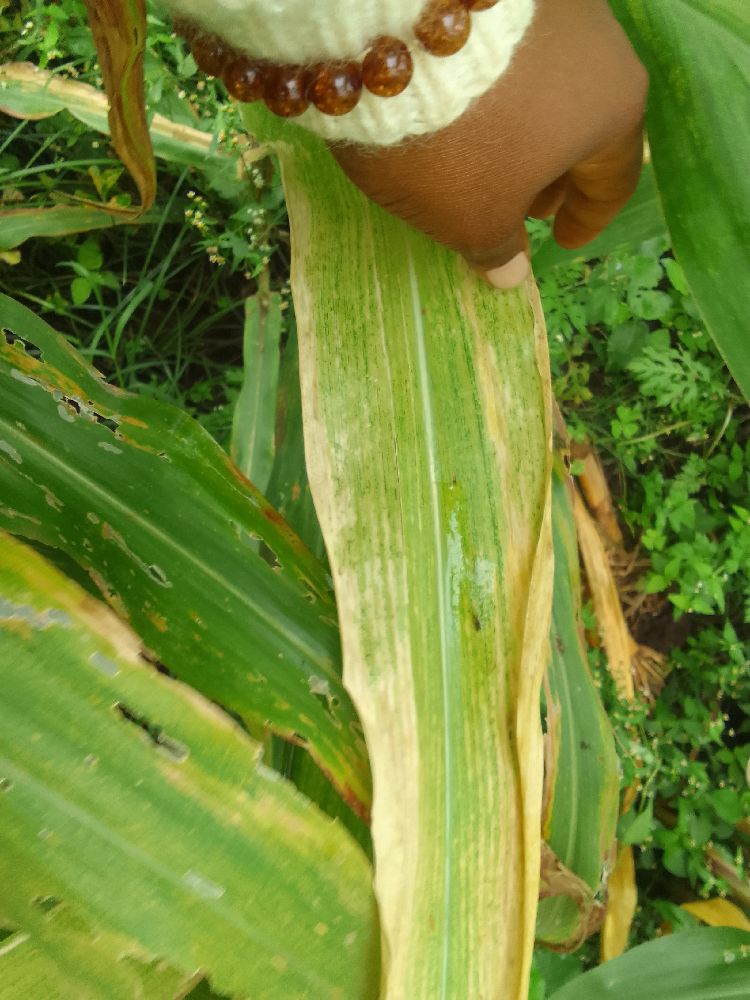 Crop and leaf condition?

maize, maize lethal necrosis
